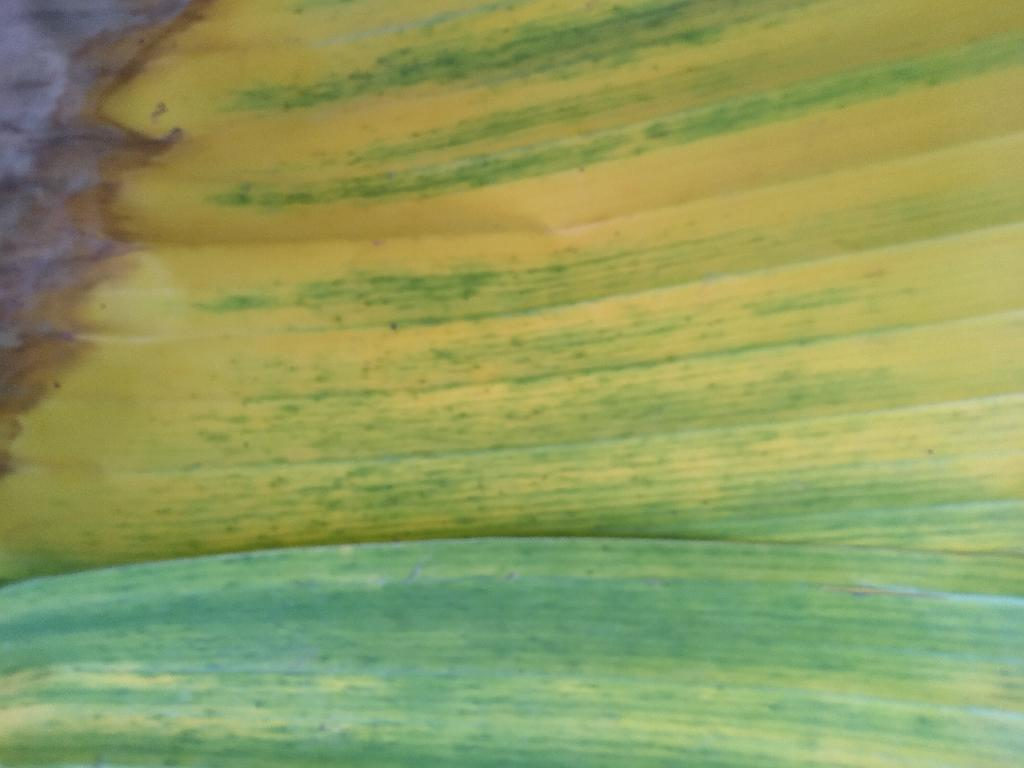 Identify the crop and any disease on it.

banana, fusarium wilt race 1
